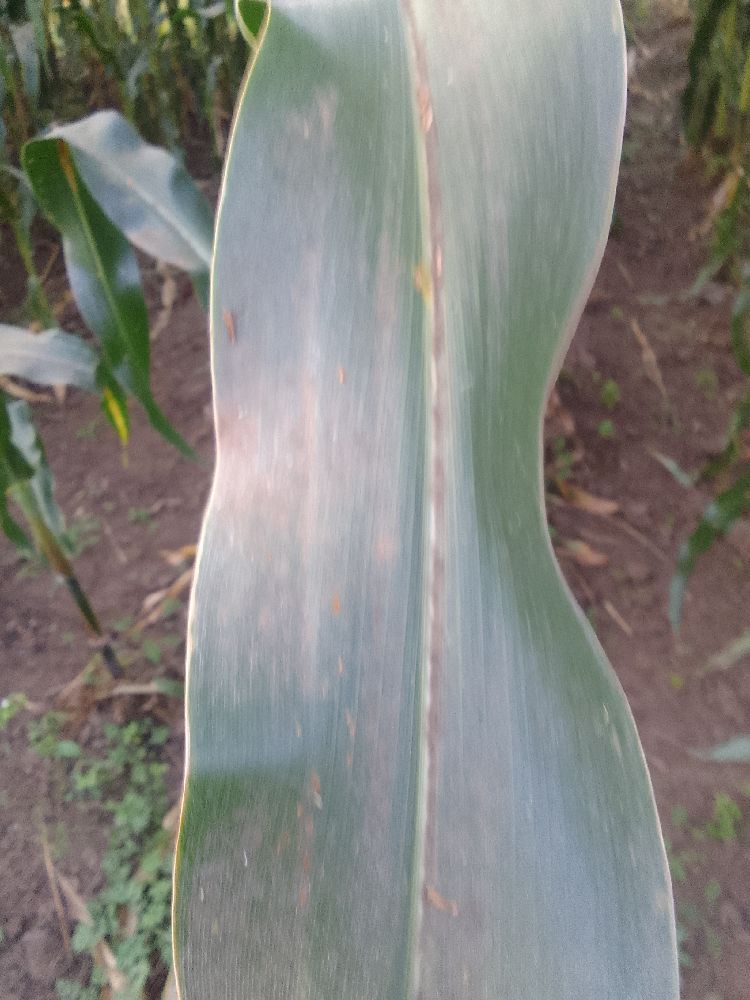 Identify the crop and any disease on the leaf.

maize, healthy
